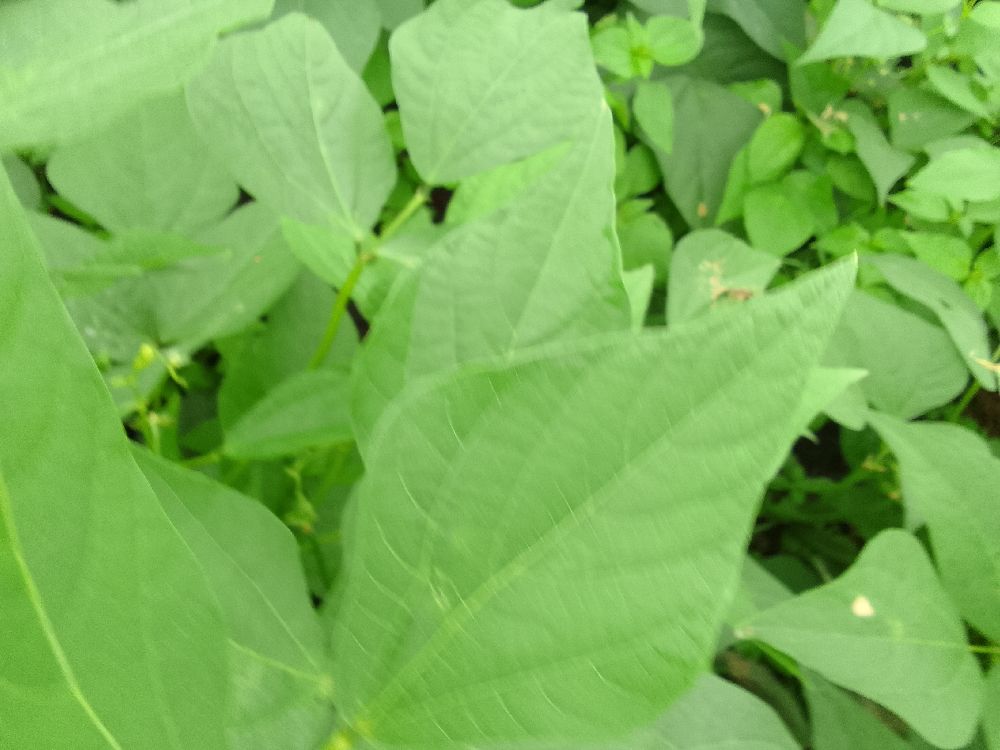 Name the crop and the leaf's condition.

common bean, healthy
